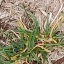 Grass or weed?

grass
